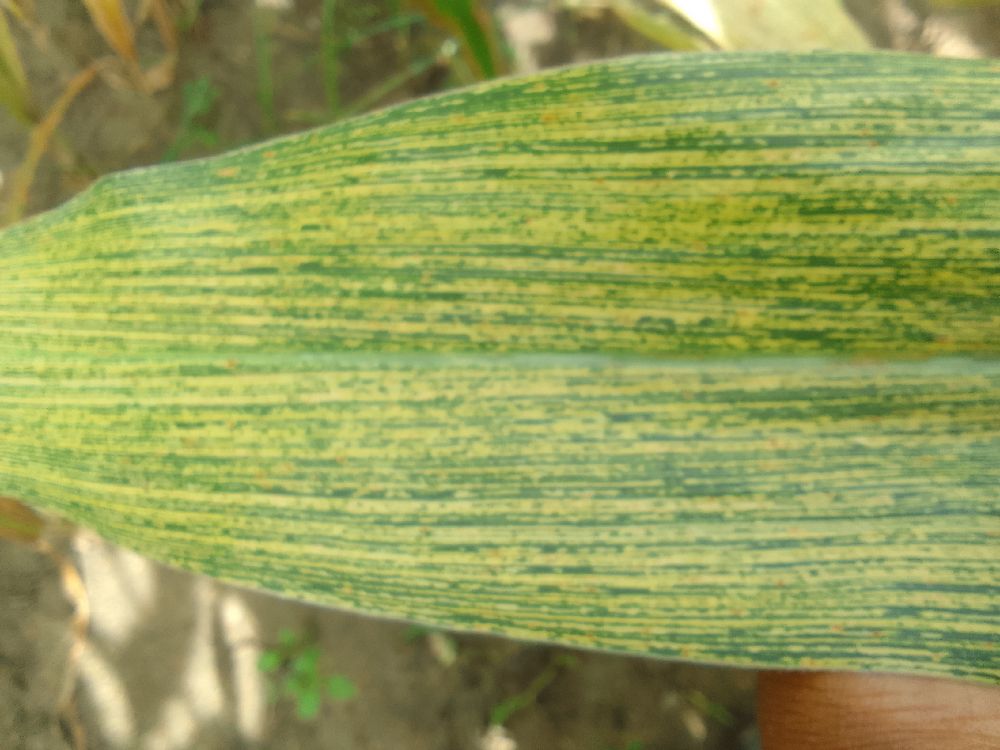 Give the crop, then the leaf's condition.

maize, maize streak virus
